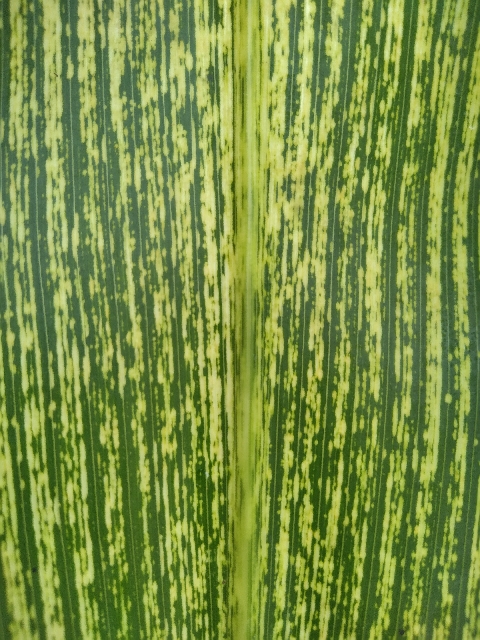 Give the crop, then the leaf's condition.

maize, maize streak virus
